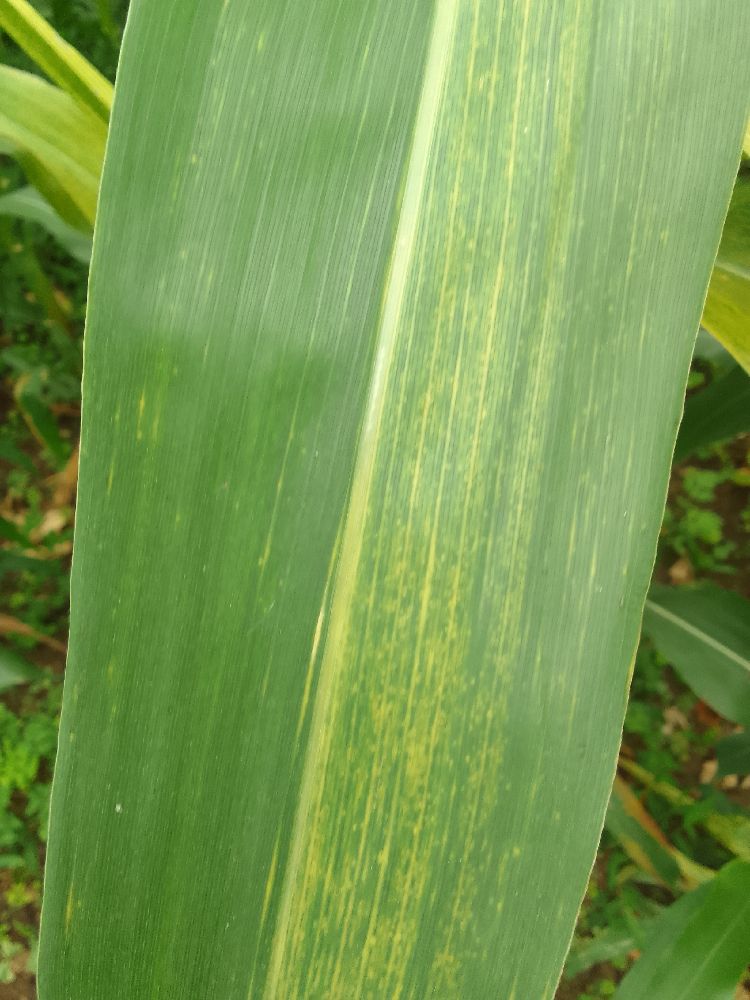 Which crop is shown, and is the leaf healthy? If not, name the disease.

maize, maize lethal necrosis
